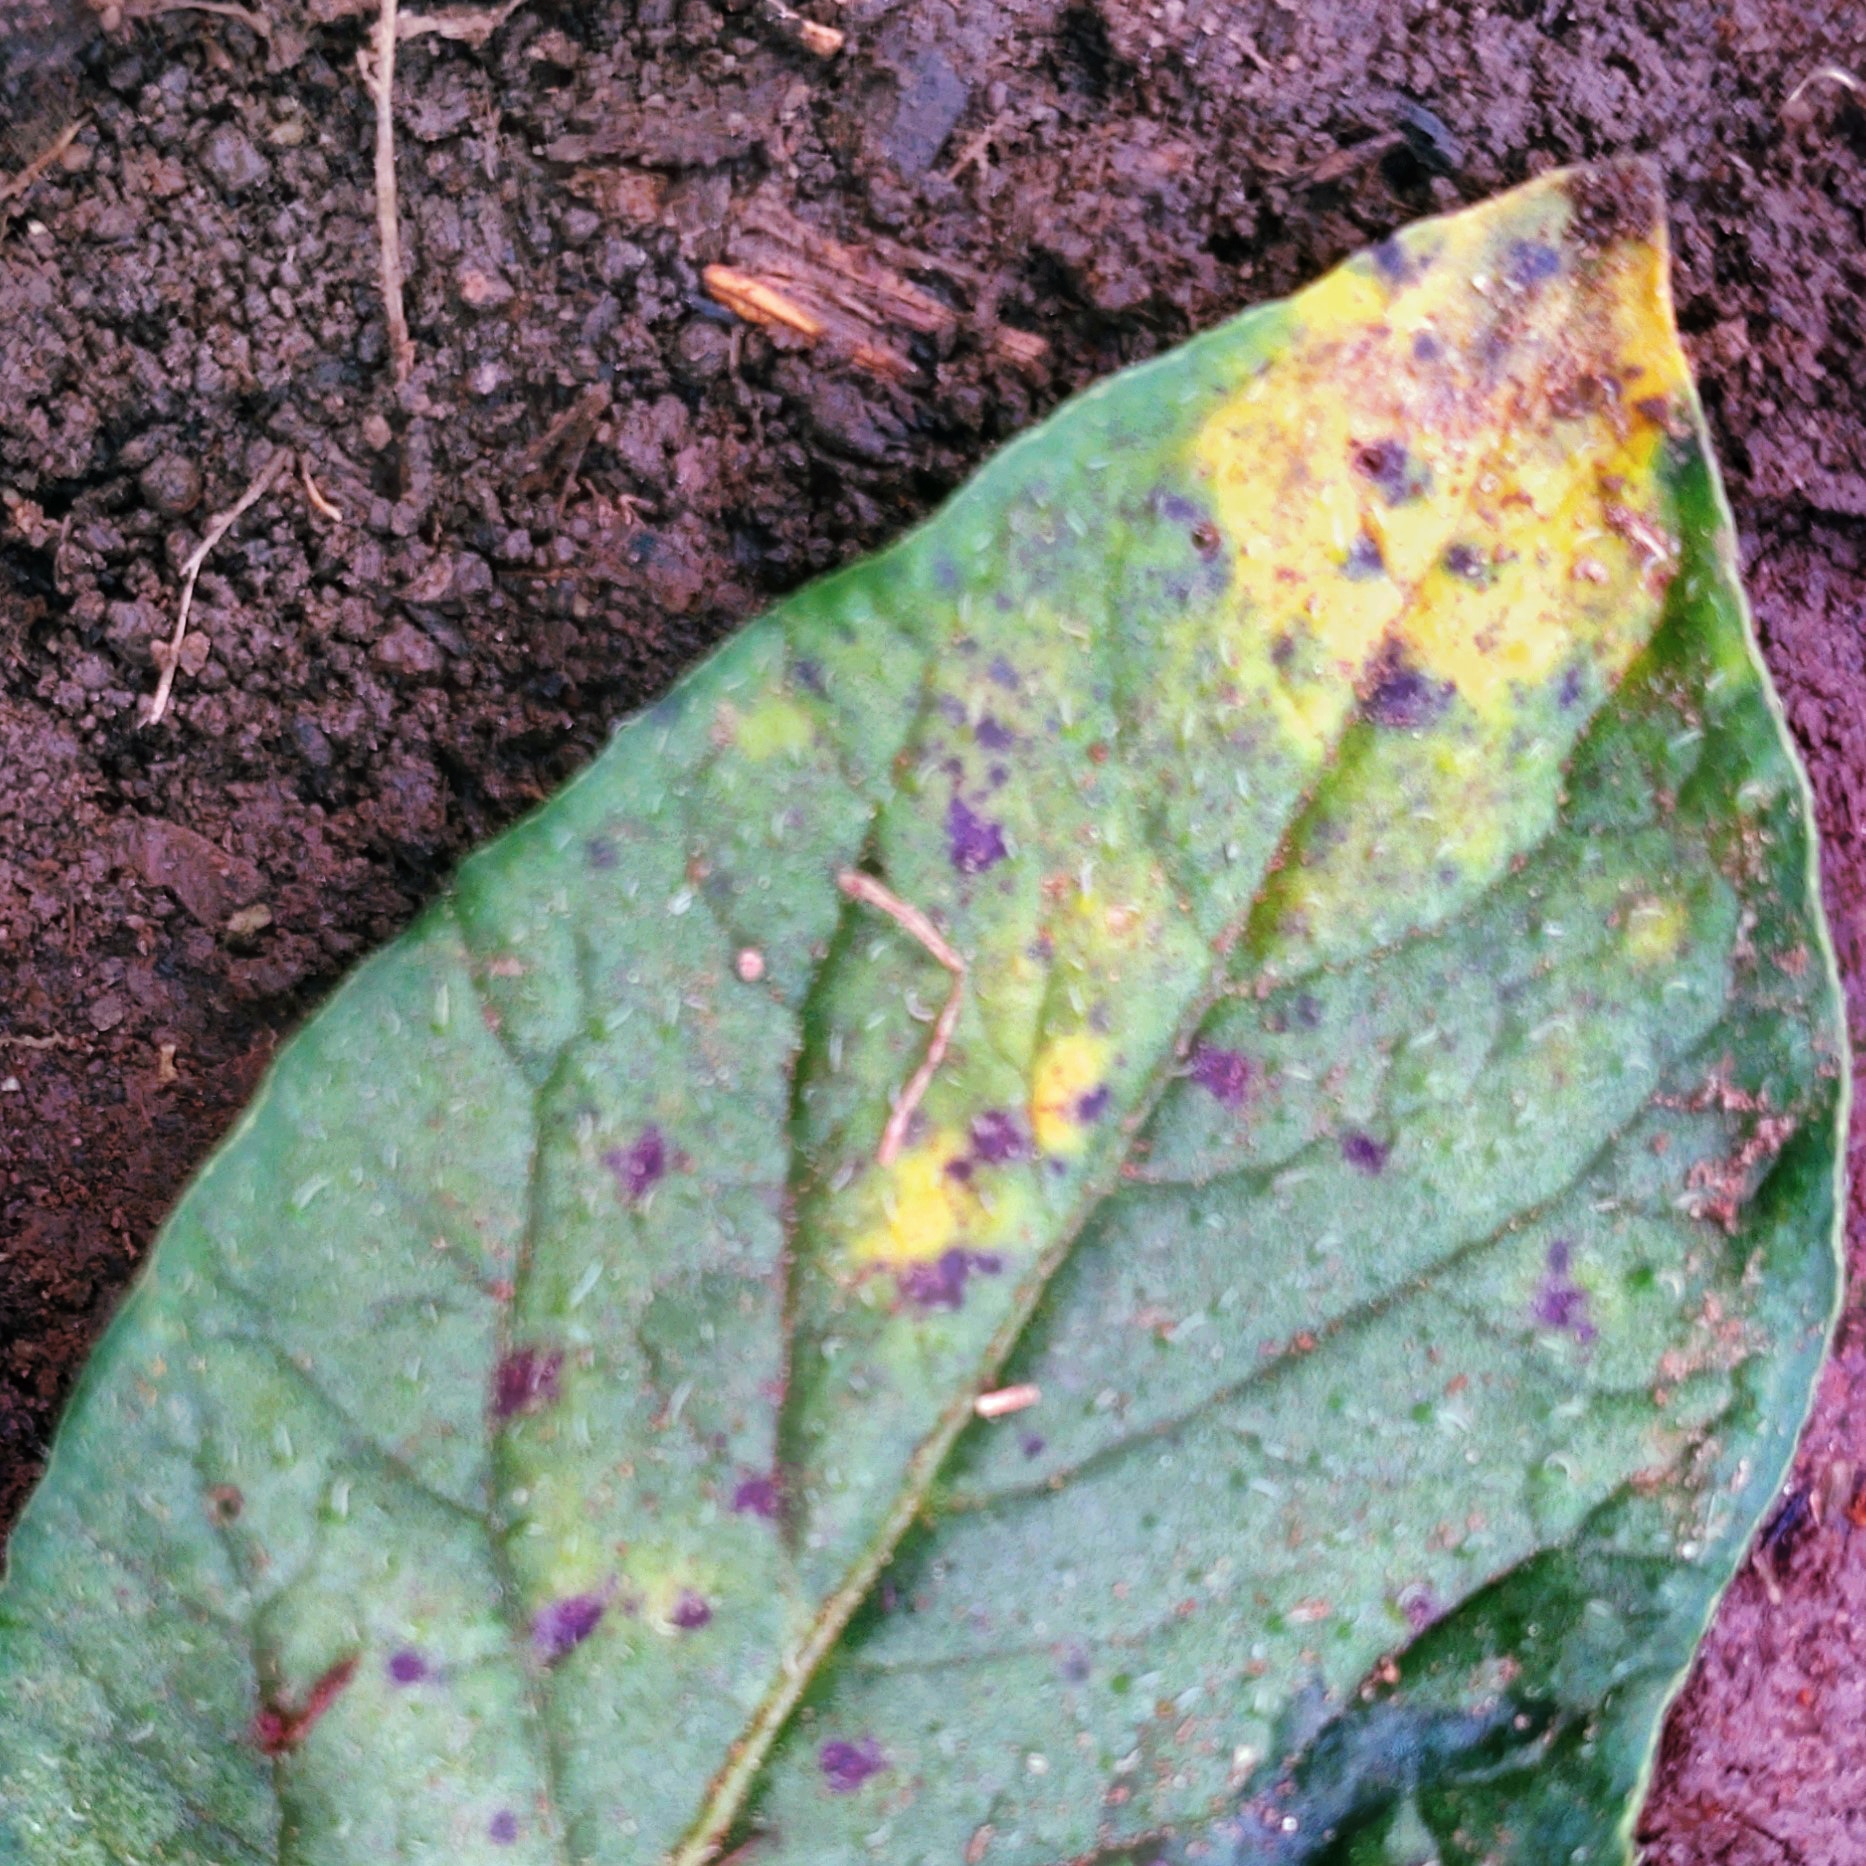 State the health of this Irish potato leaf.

late blight
